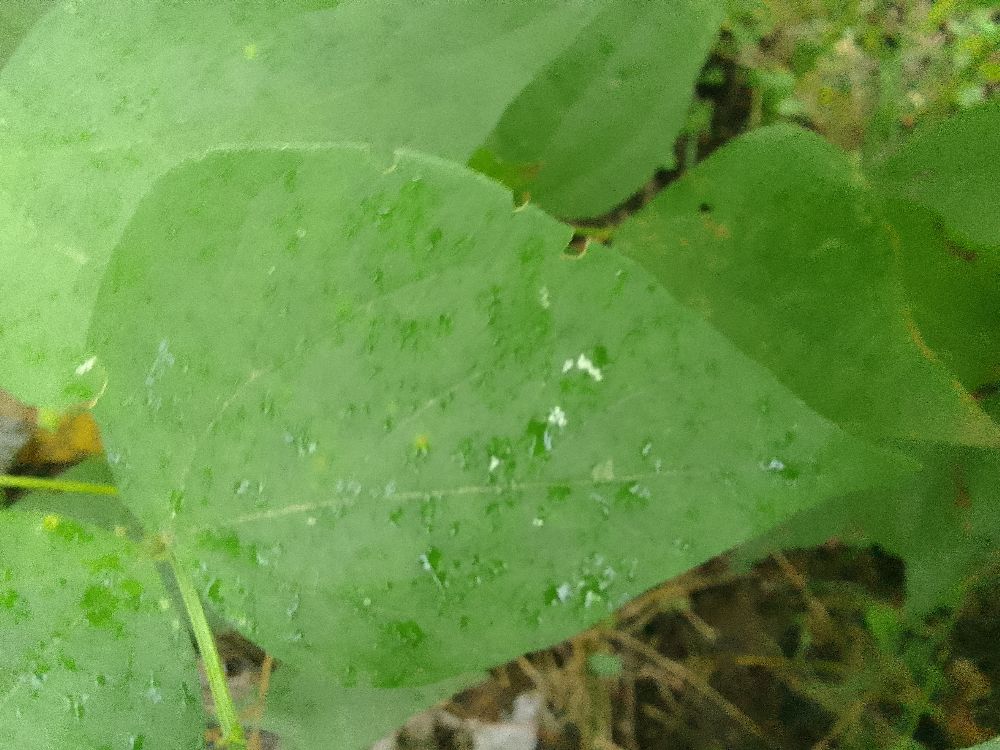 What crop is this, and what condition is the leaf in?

common bean, healthy
